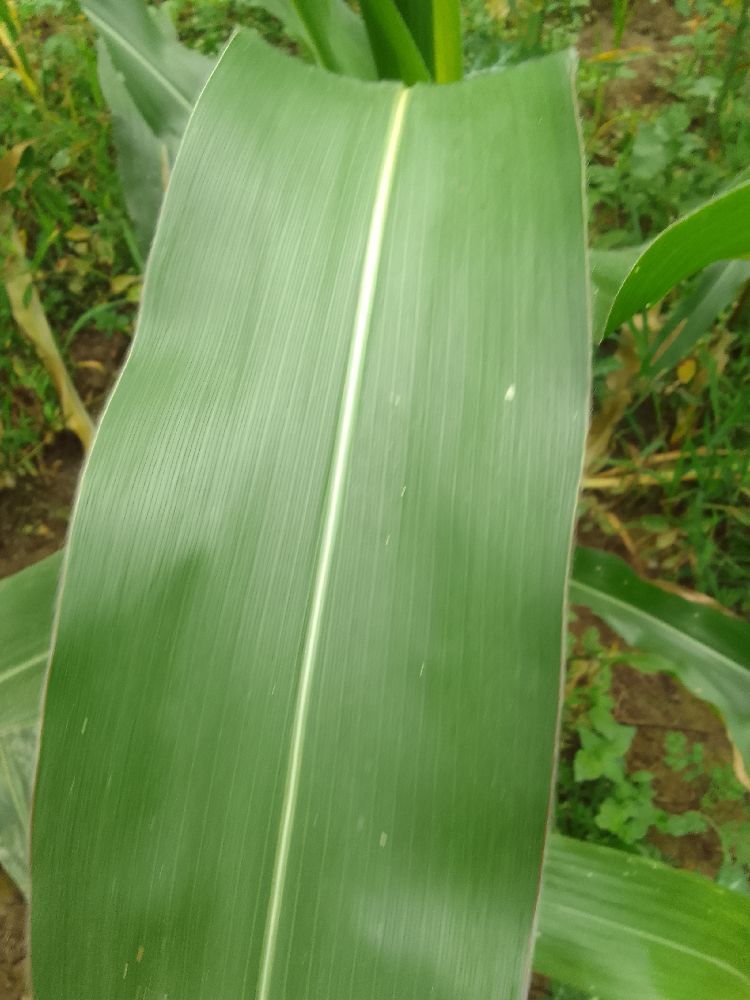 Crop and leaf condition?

maize, healthy
